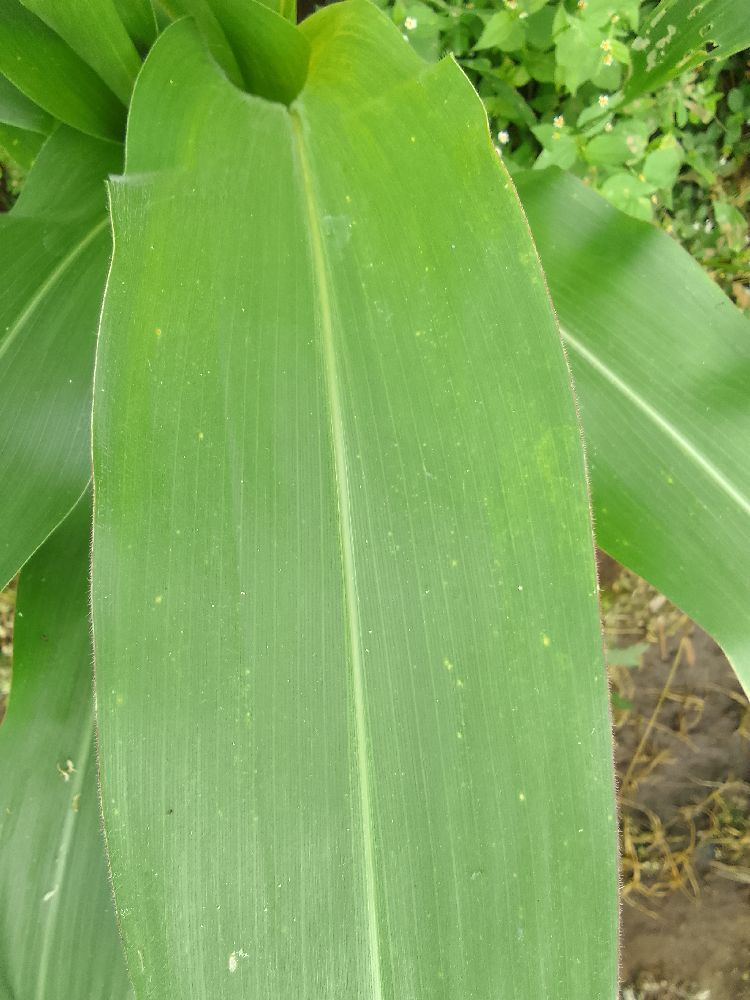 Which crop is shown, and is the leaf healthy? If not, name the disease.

maize, healthy
